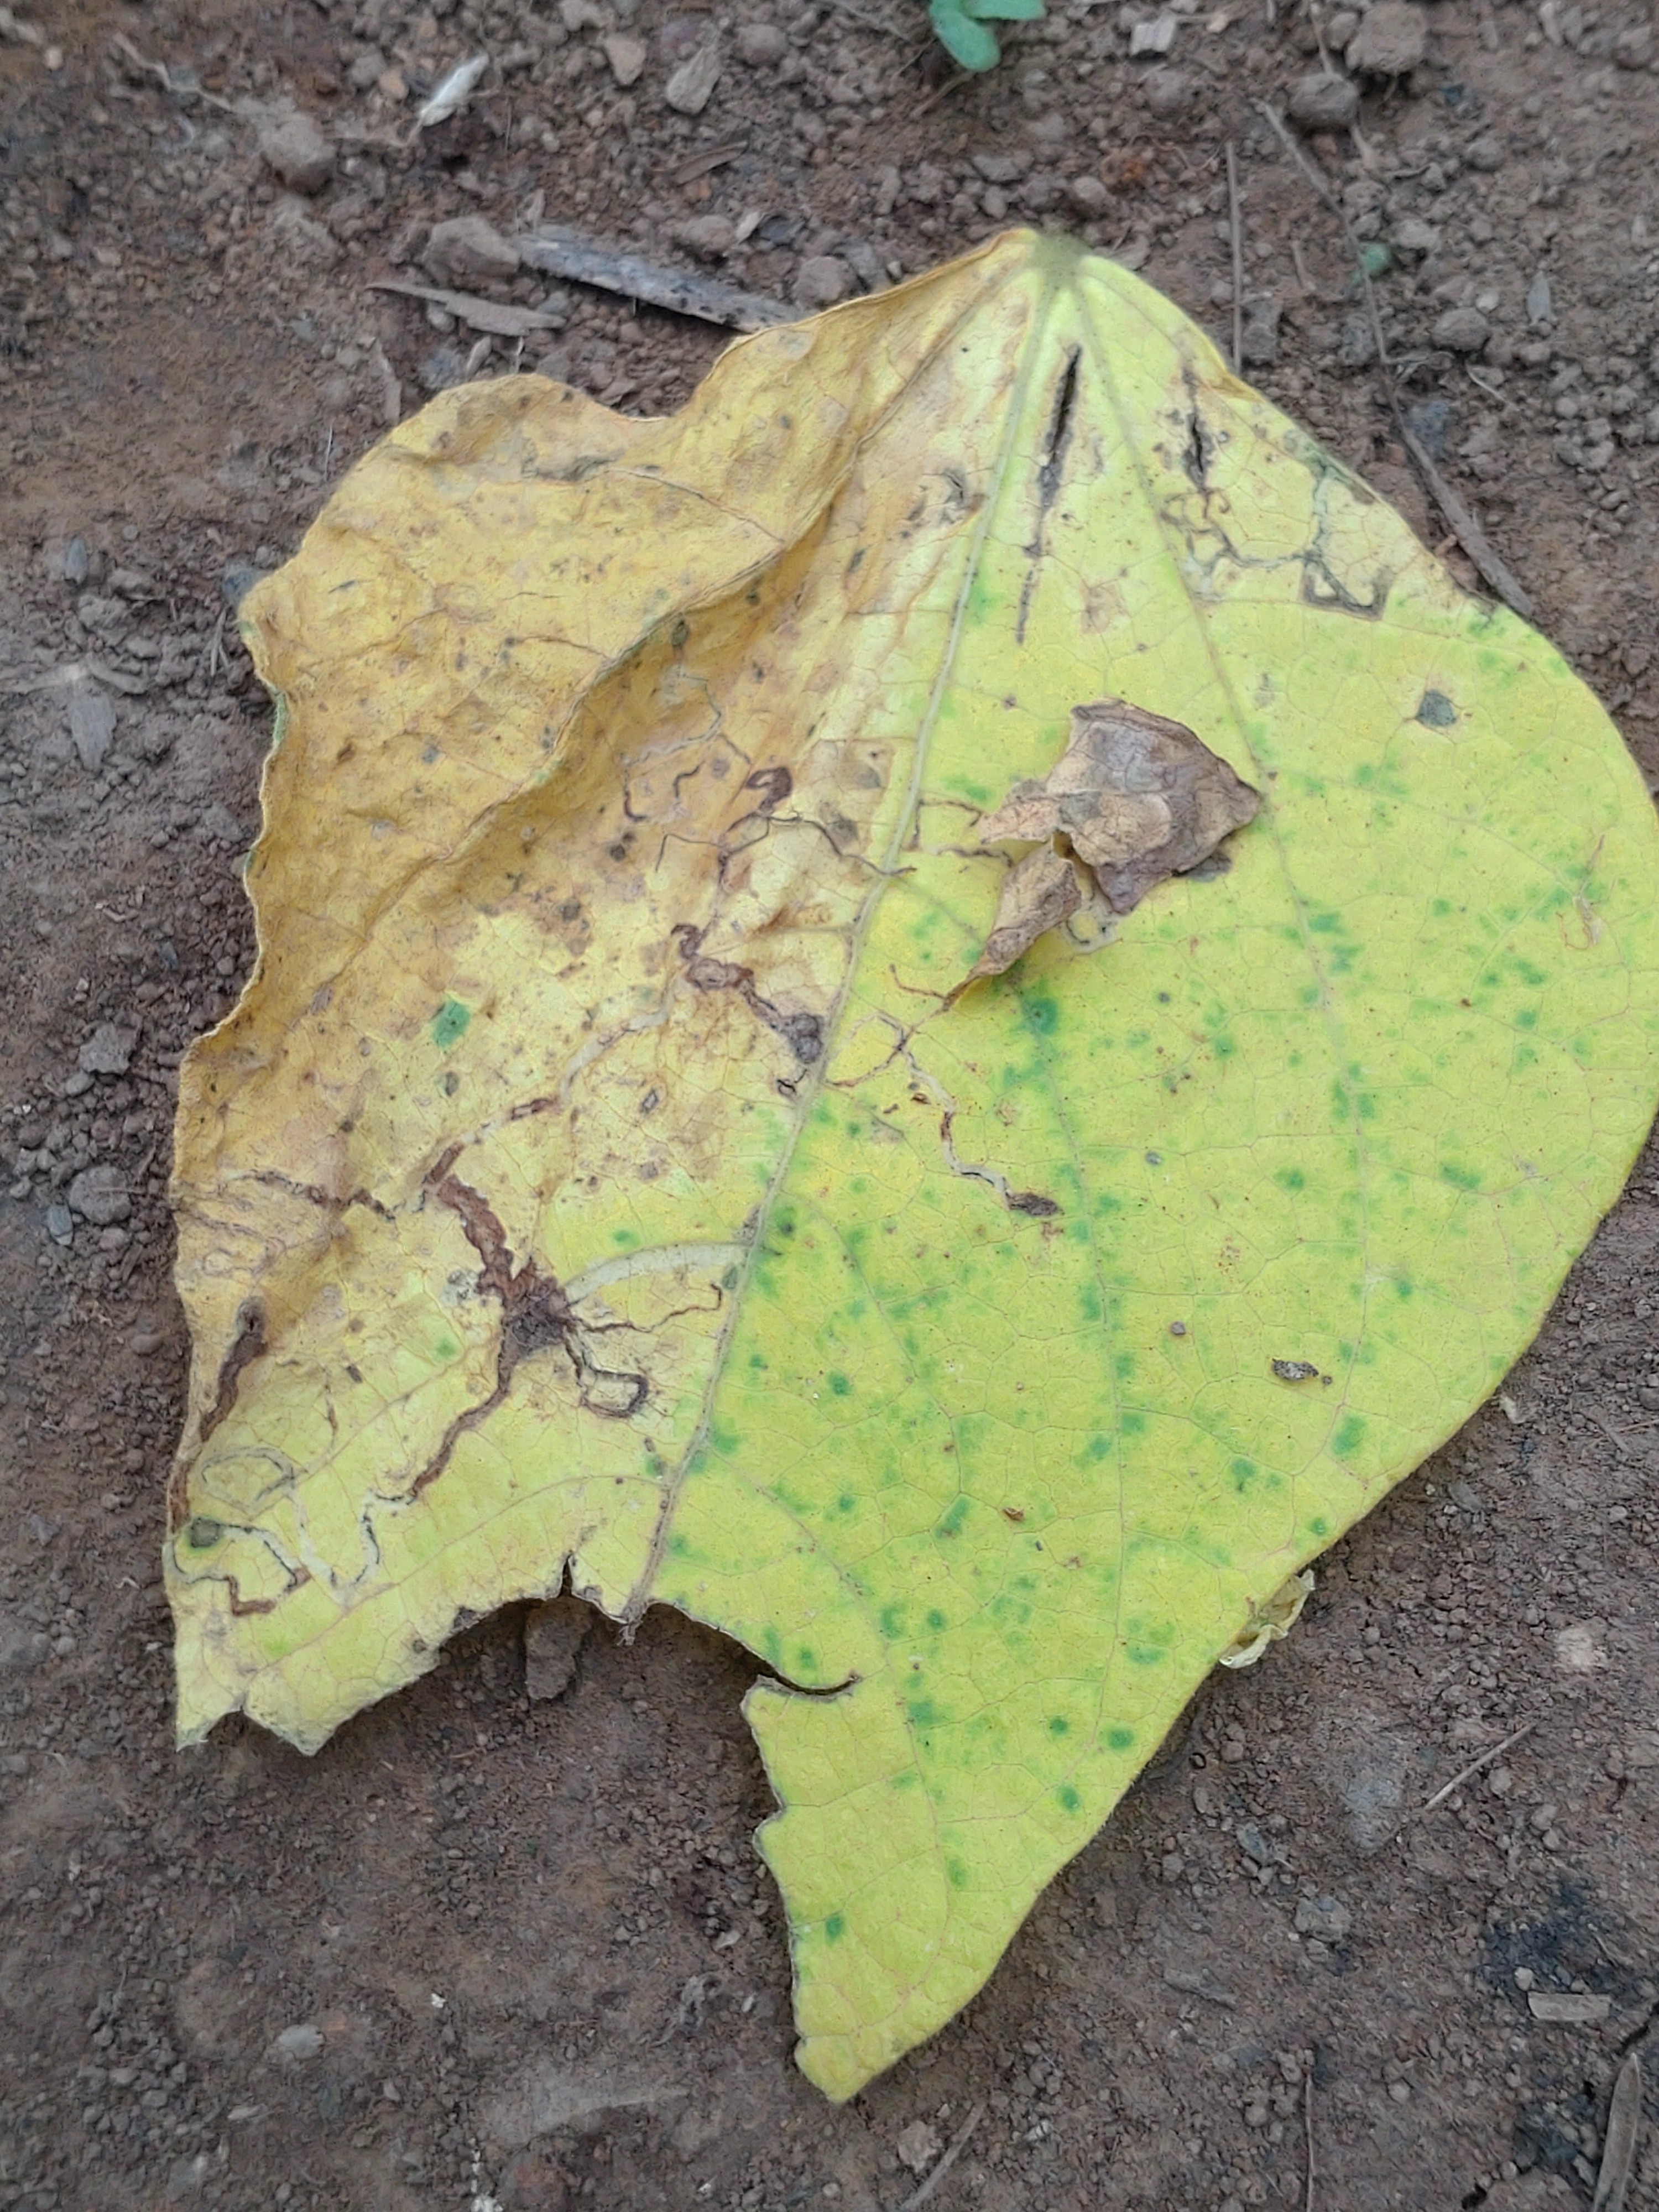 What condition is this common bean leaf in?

anthracnose
